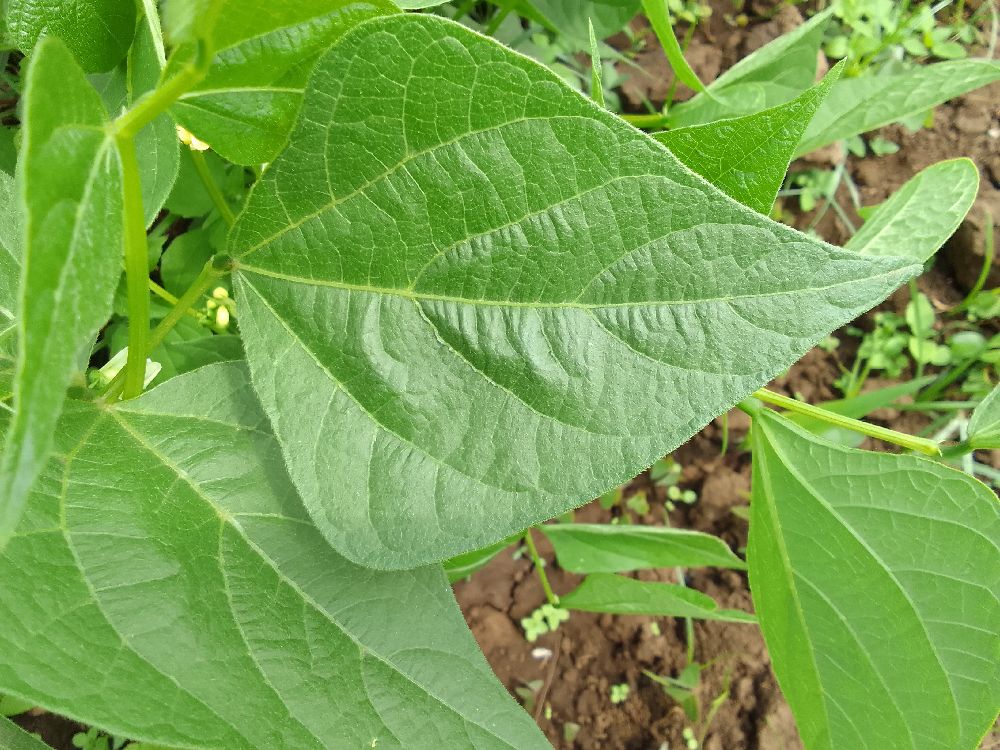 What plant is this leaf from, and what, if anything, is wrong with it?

common bean, healthy
